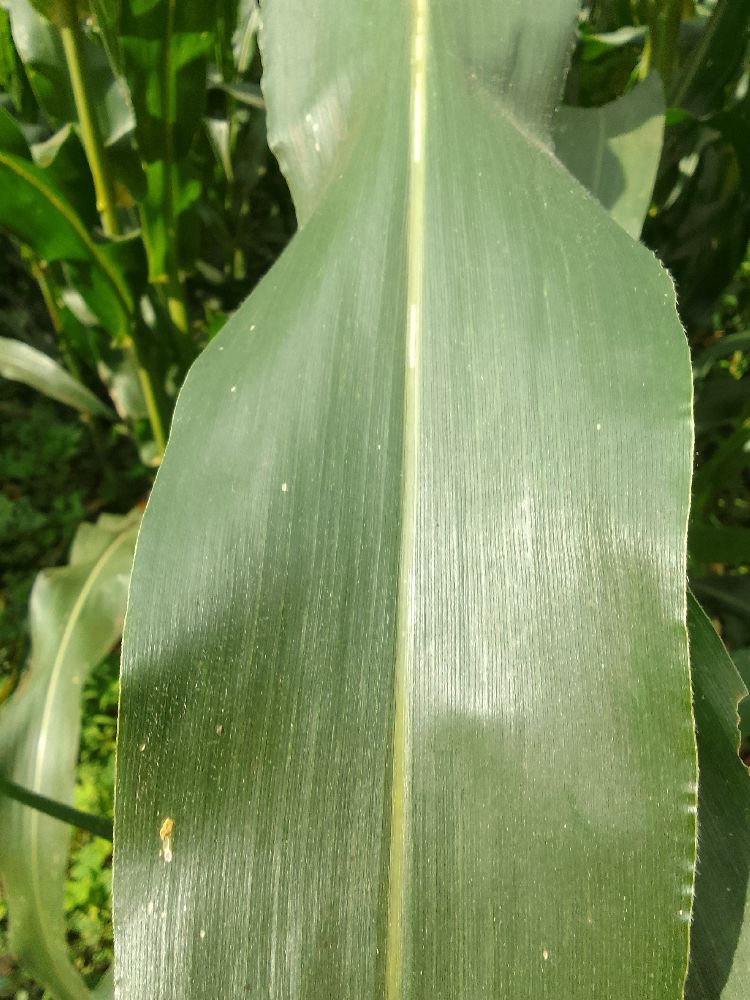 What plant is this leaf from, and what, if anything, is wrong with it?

maize, healthy
